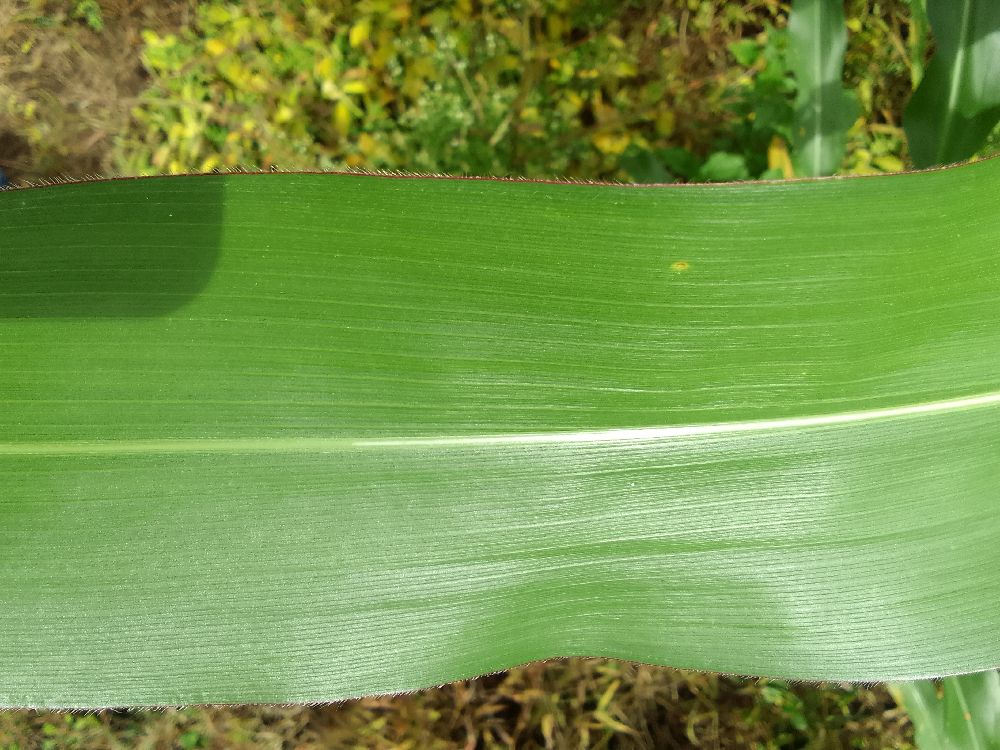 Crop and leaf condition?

maize, healthy
